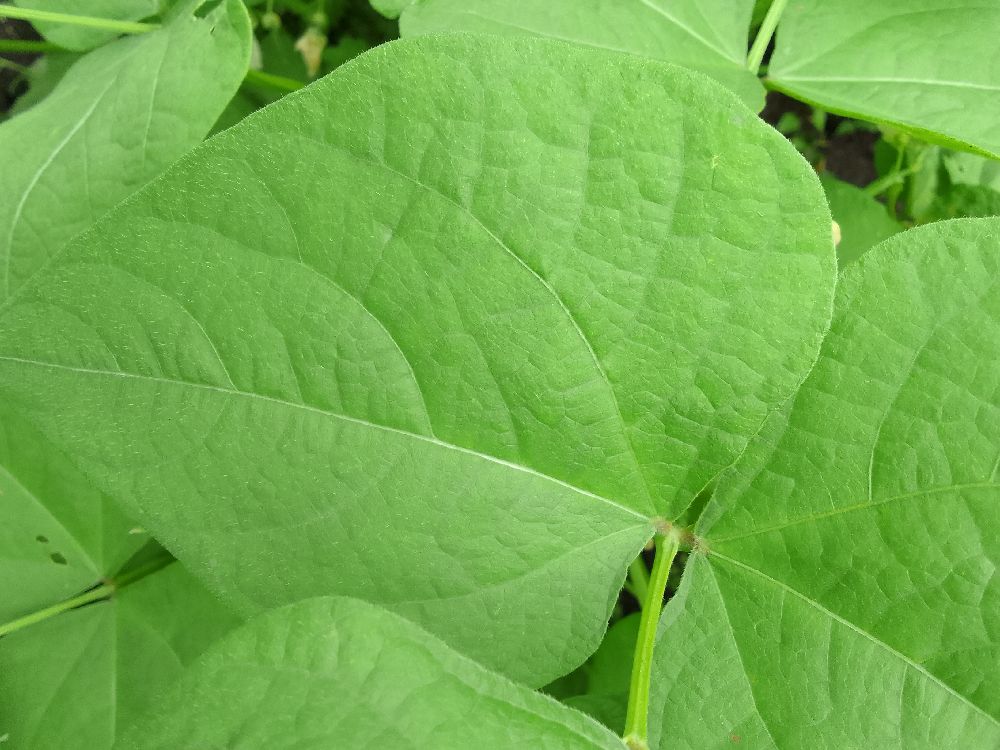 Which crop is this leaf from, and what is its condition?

common bean, healthy
